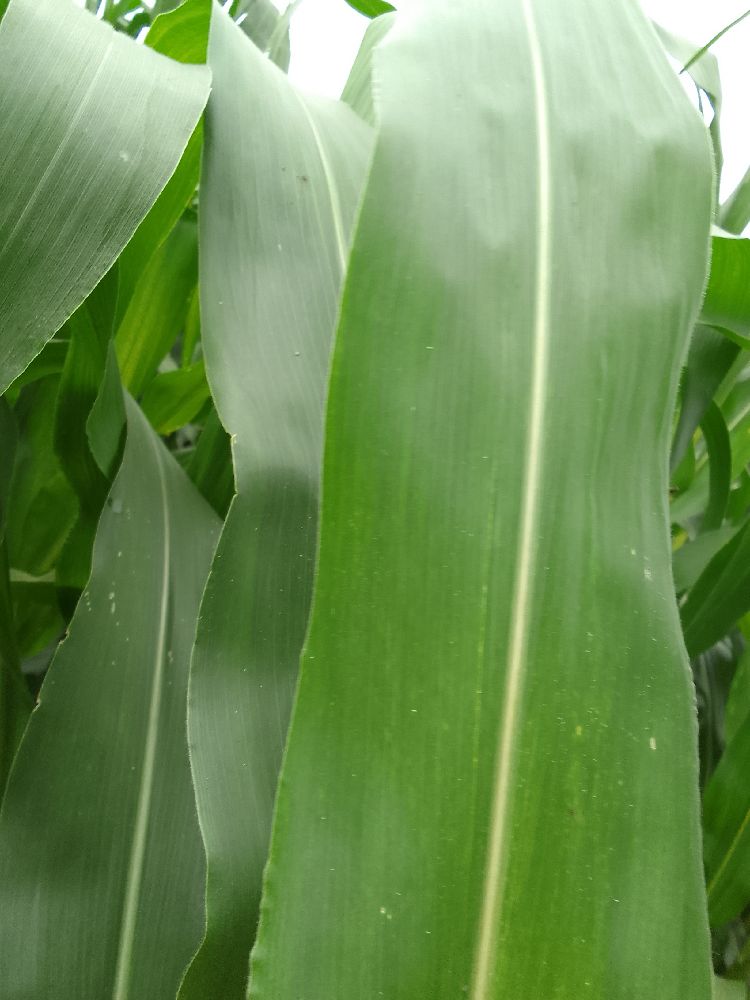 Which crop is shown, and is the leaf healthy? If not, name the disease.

maize, healthy
